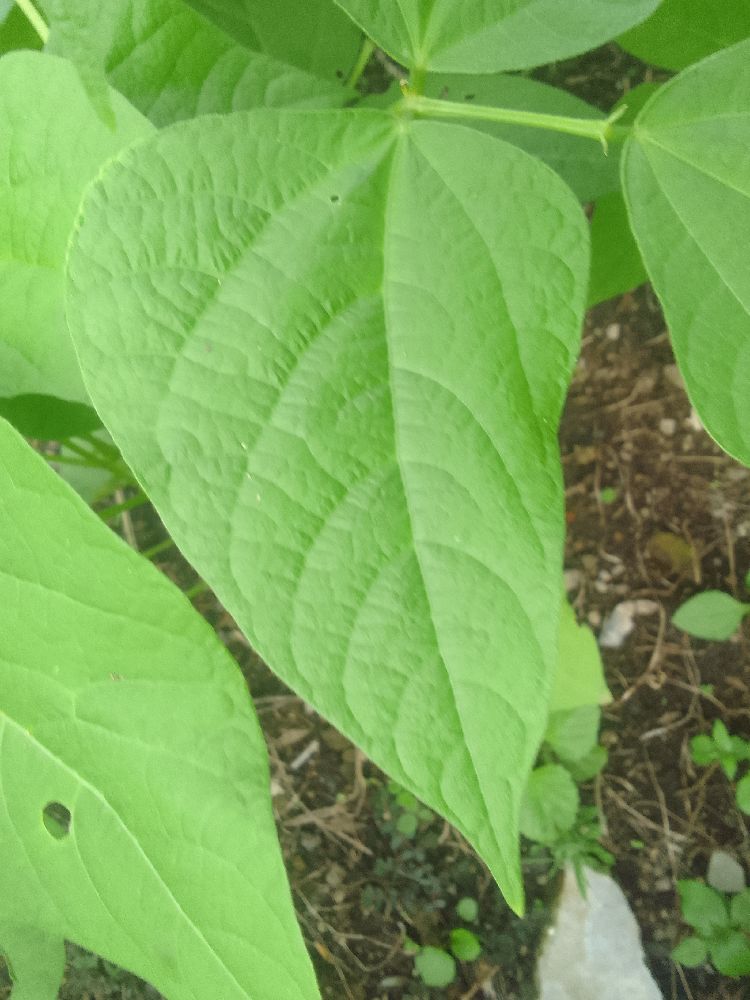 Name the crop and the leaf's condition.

common bean, healthy
